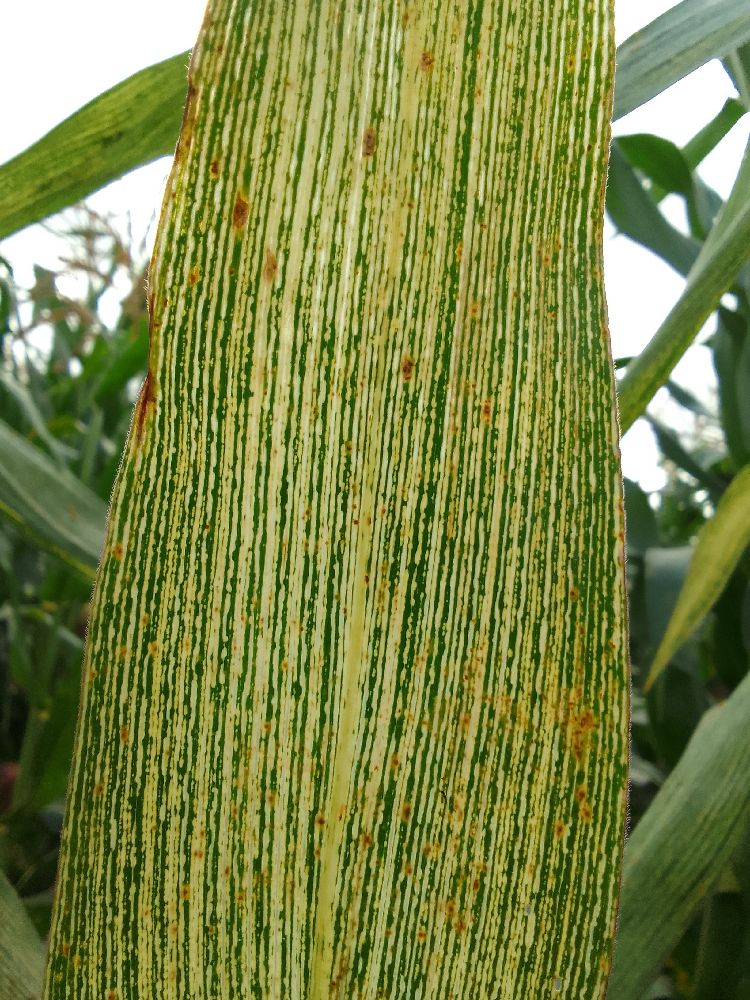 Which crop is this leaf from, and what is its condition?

maize, maize streak virus
